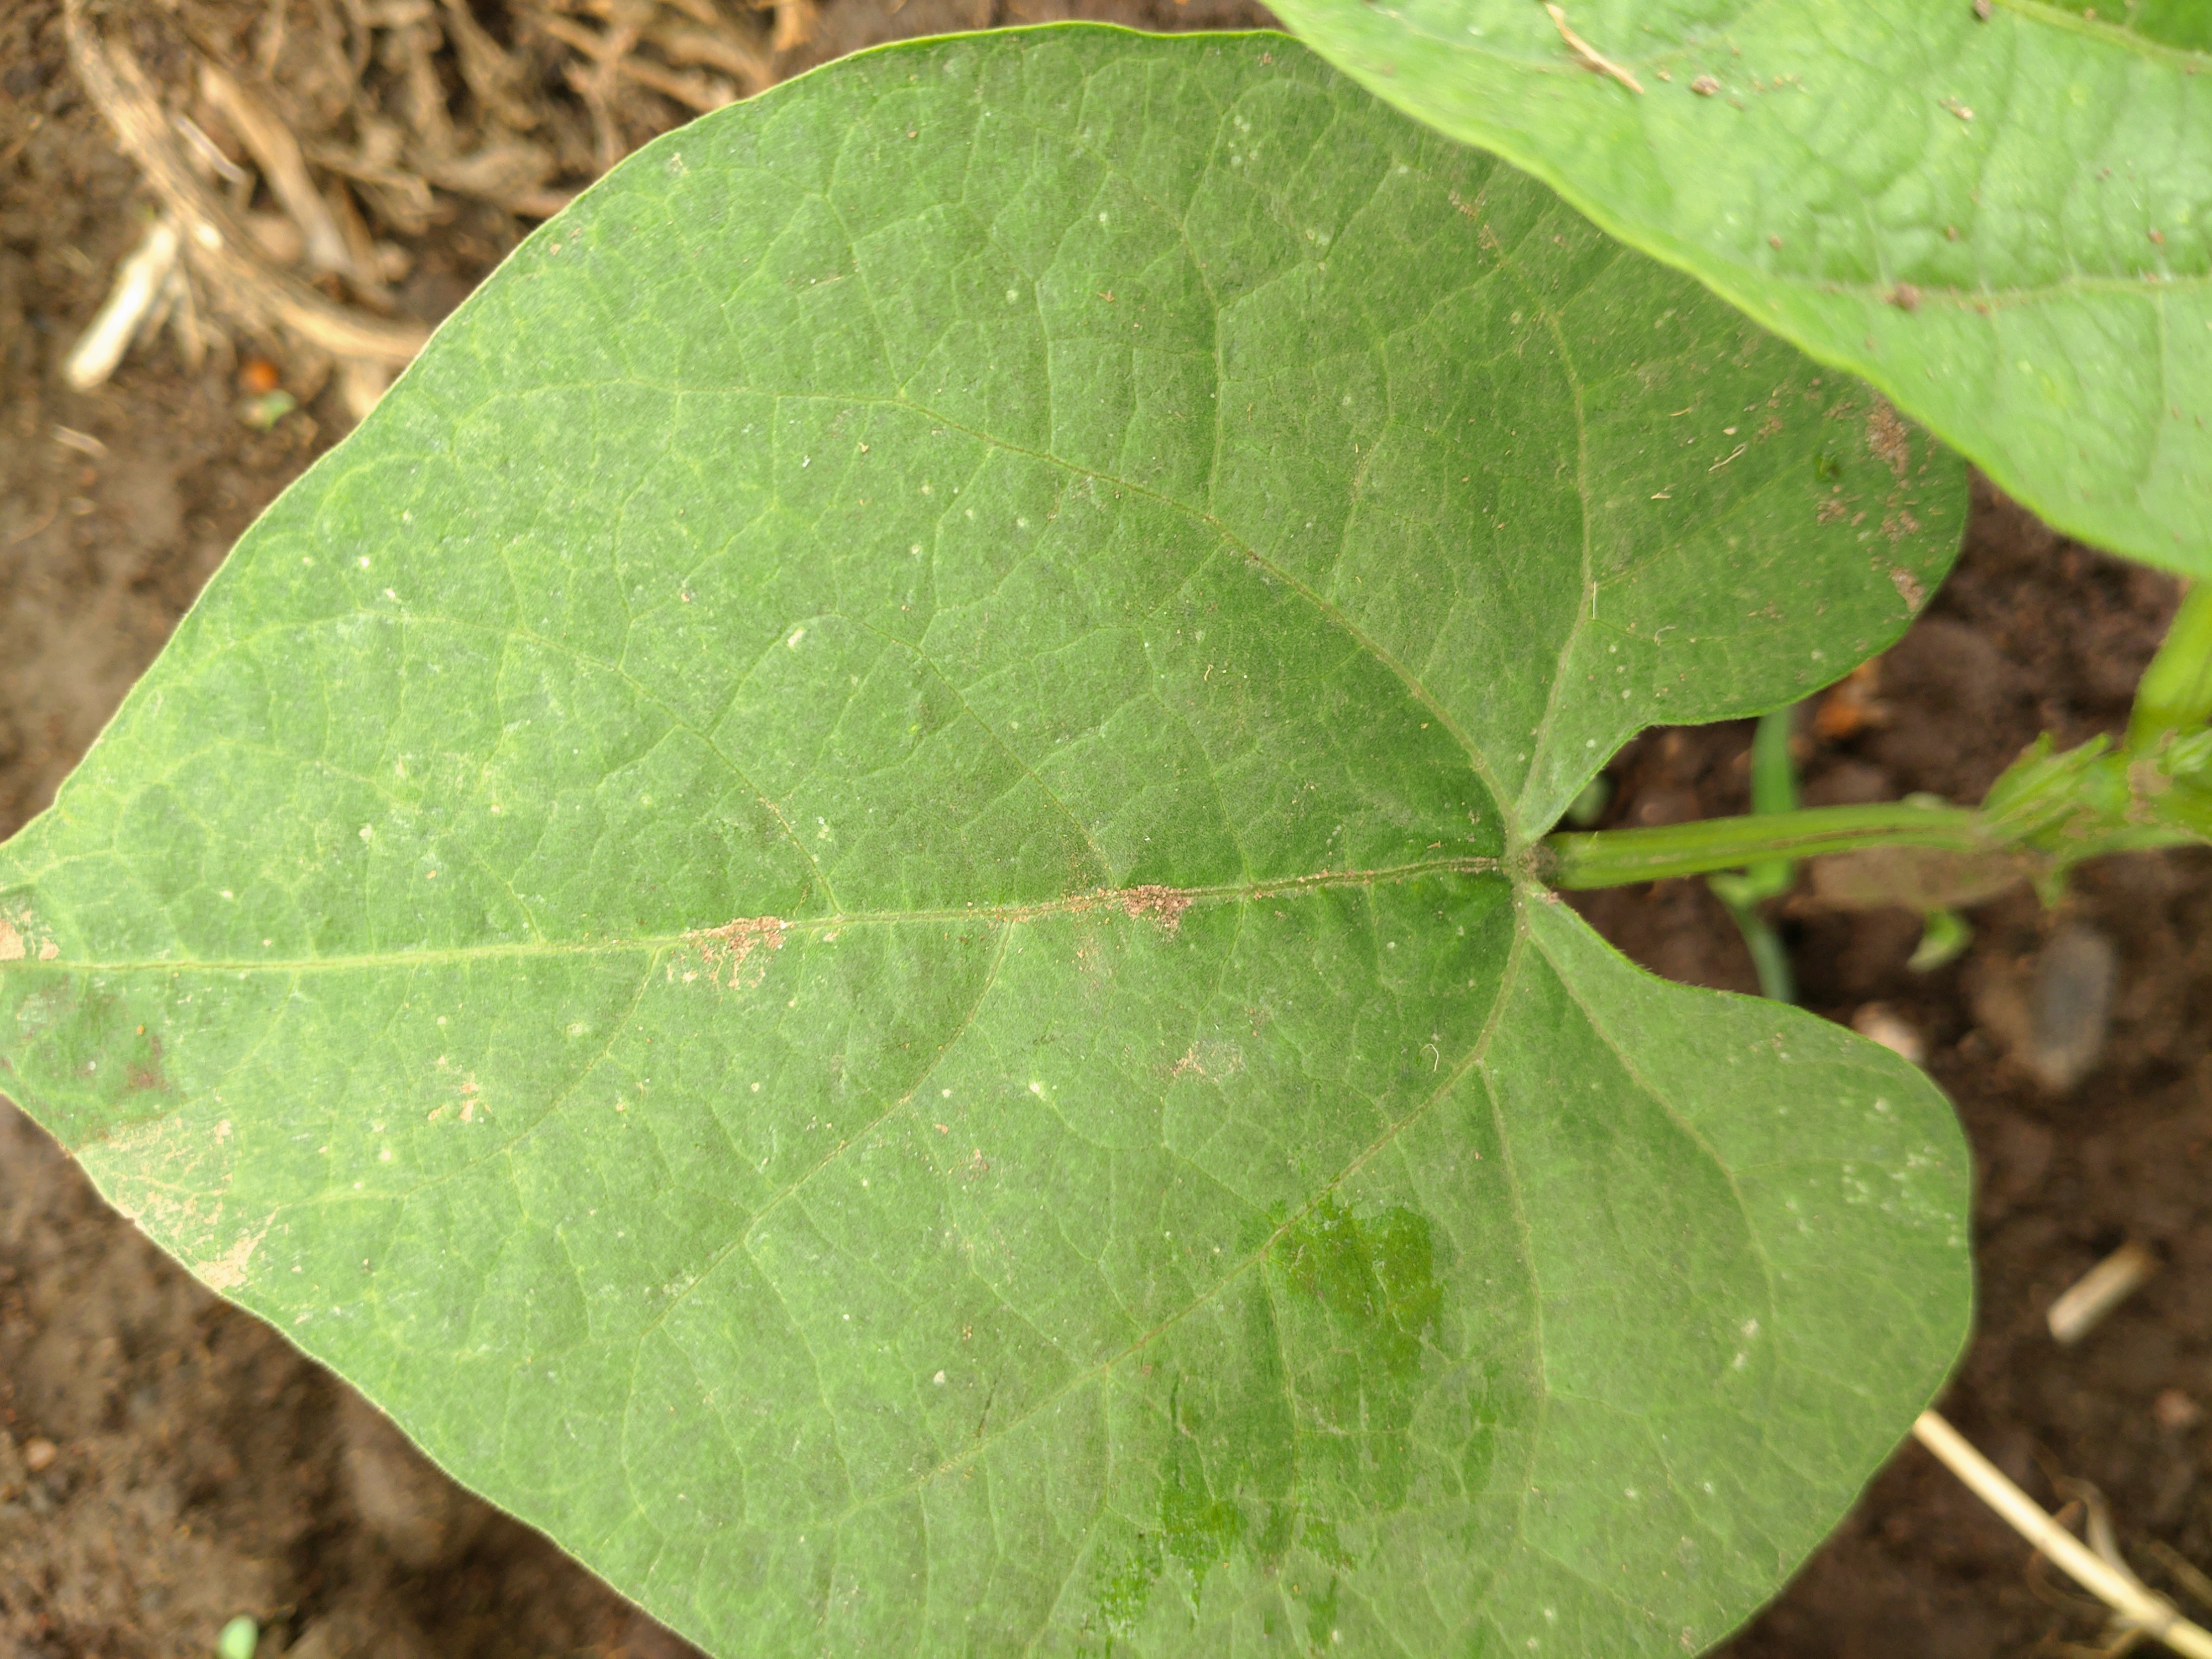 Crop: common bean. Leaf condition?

healthy
